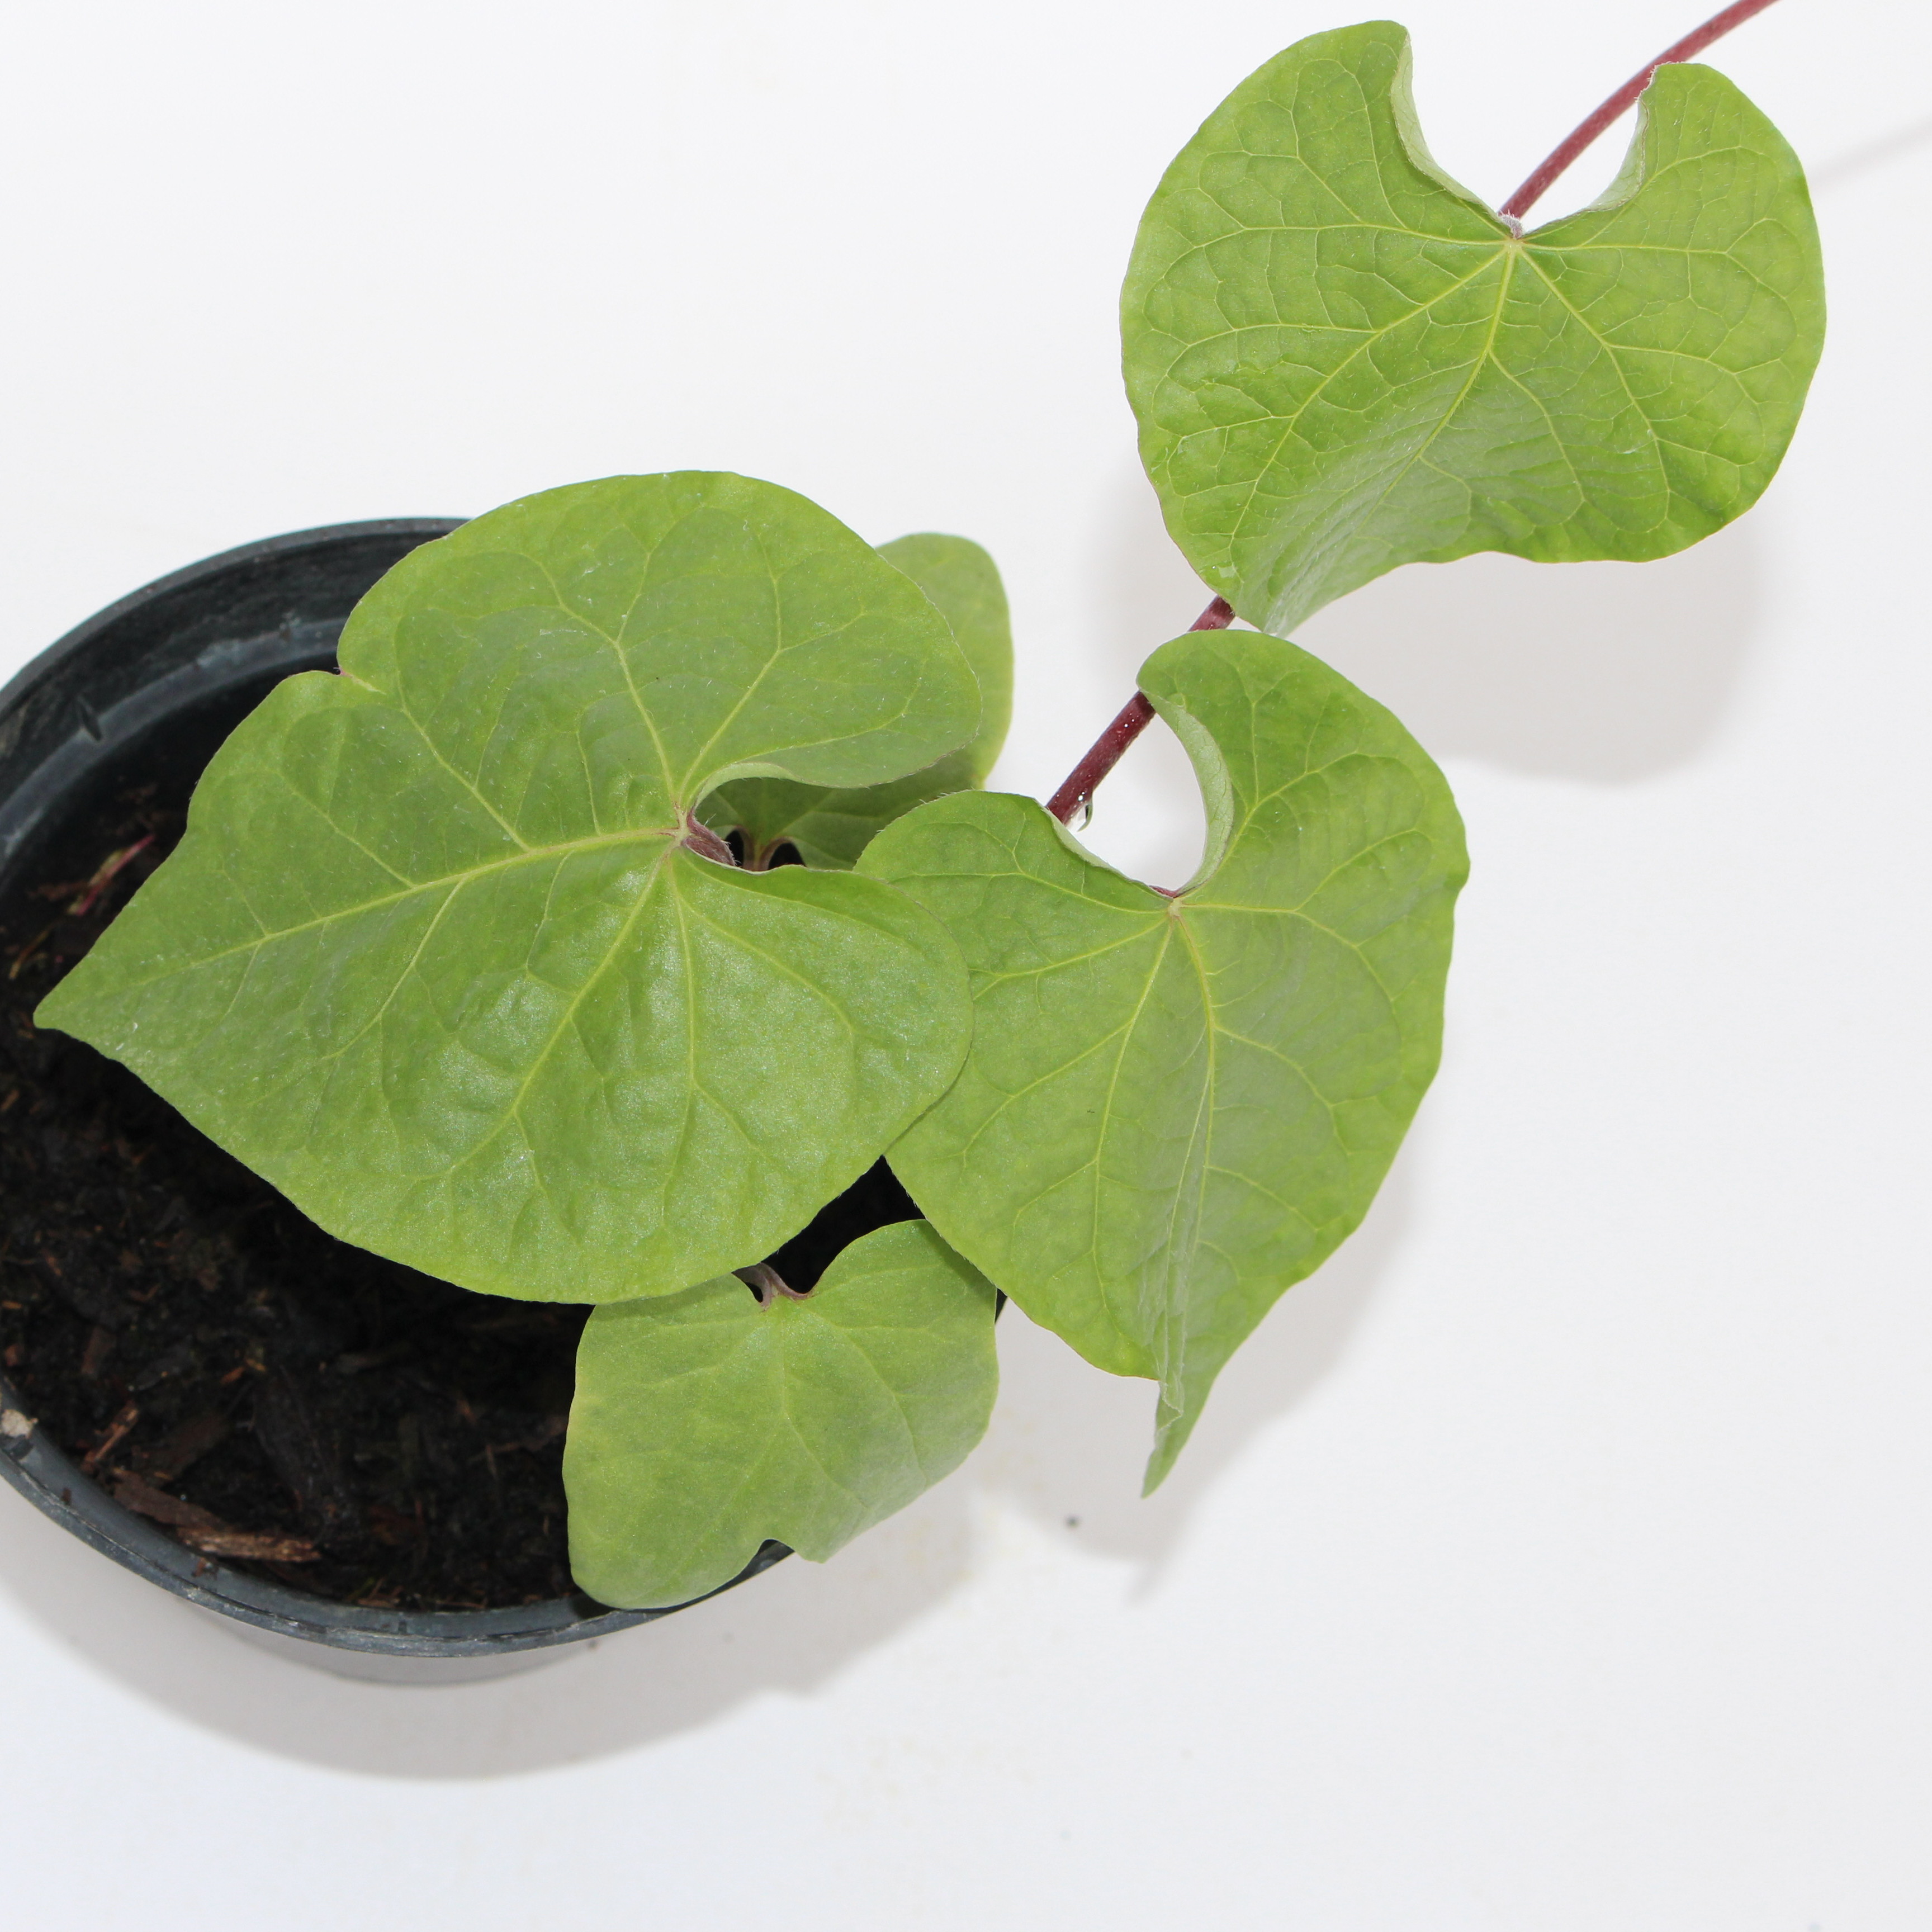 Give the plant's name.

Convolvulus arvensis
